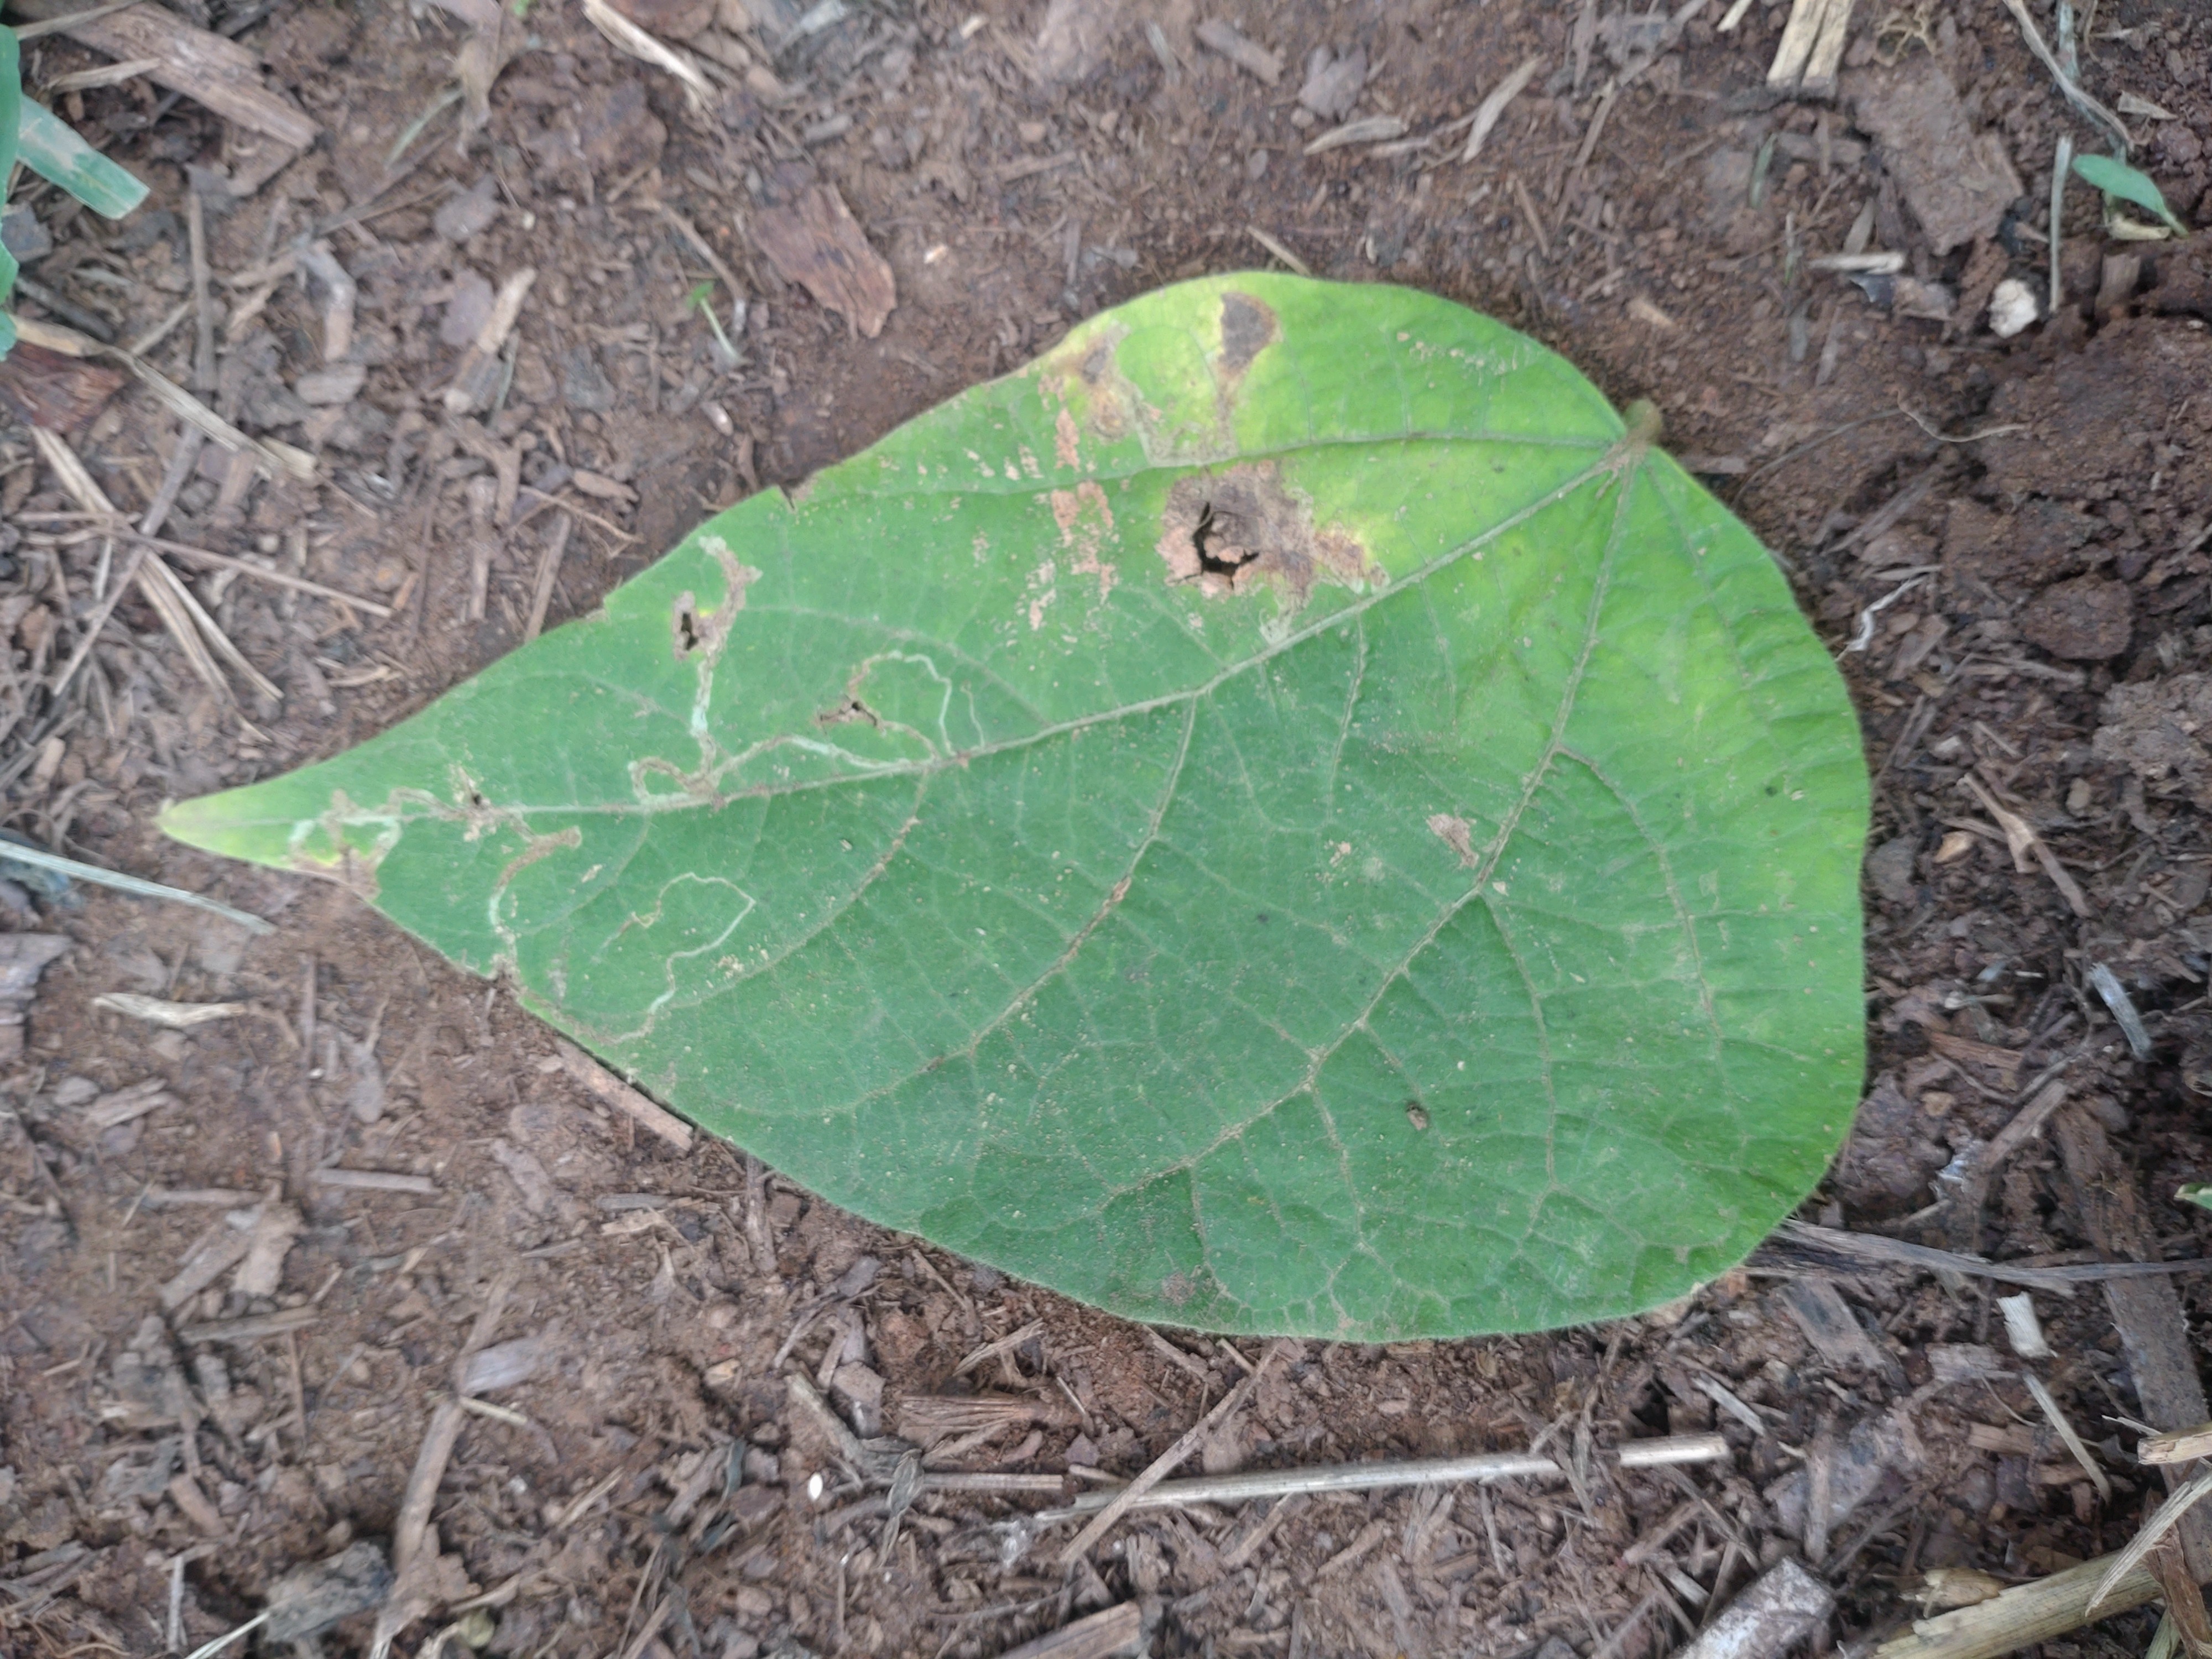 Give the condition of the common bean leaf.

anthracnose
